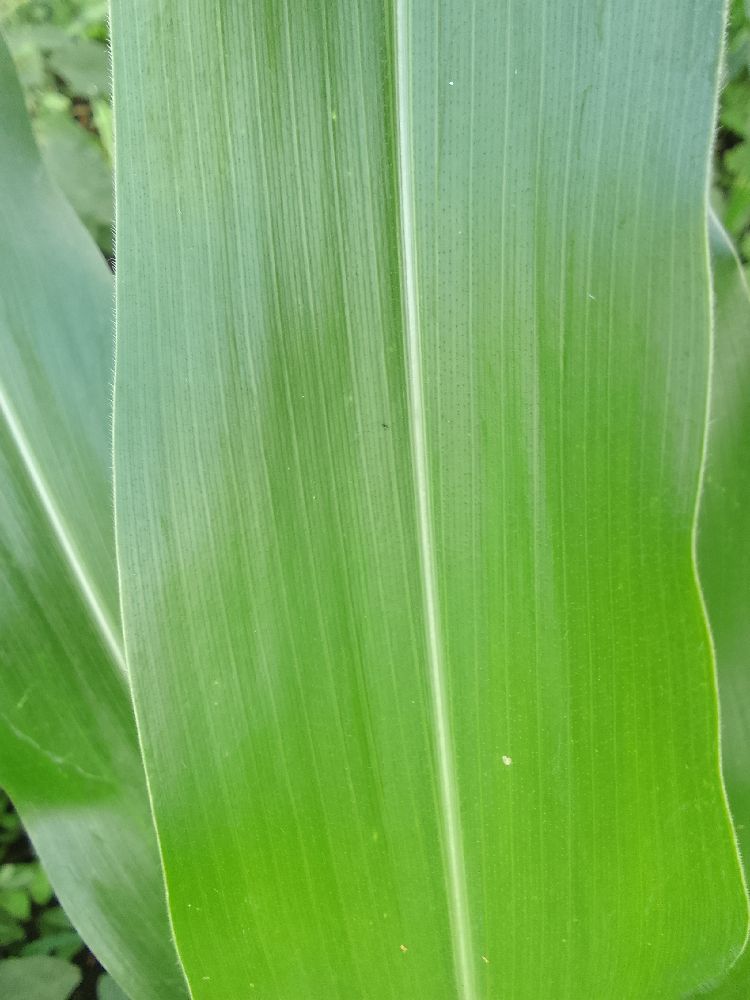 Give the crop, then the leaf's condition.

maize, healthy
